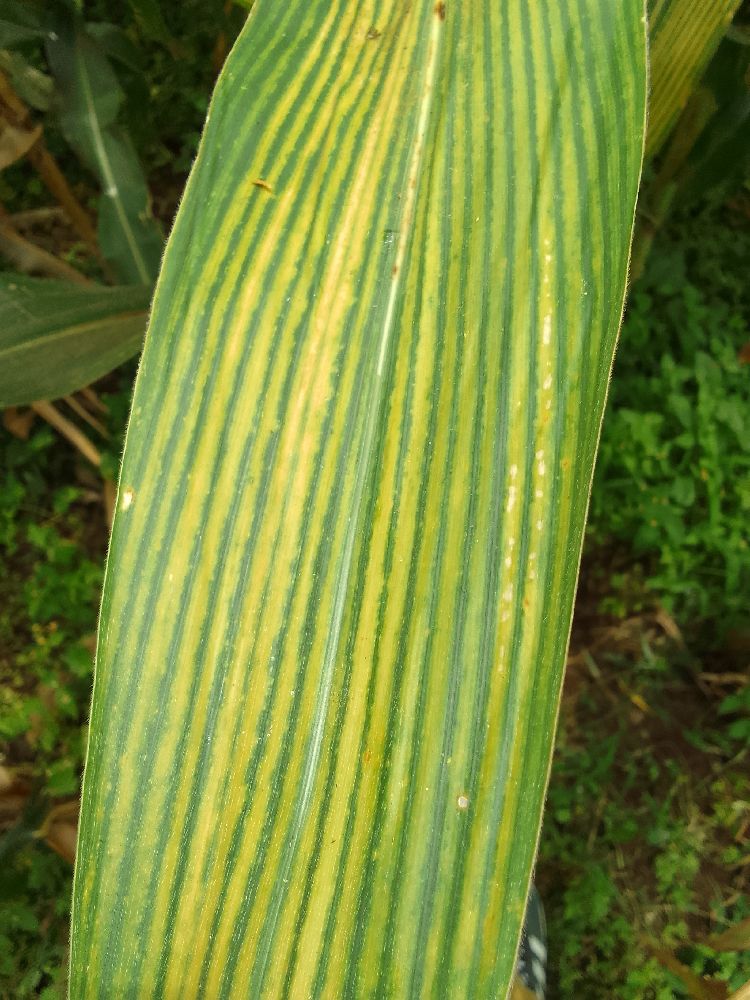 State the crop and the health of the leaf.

maize, maize lethal necrosis
